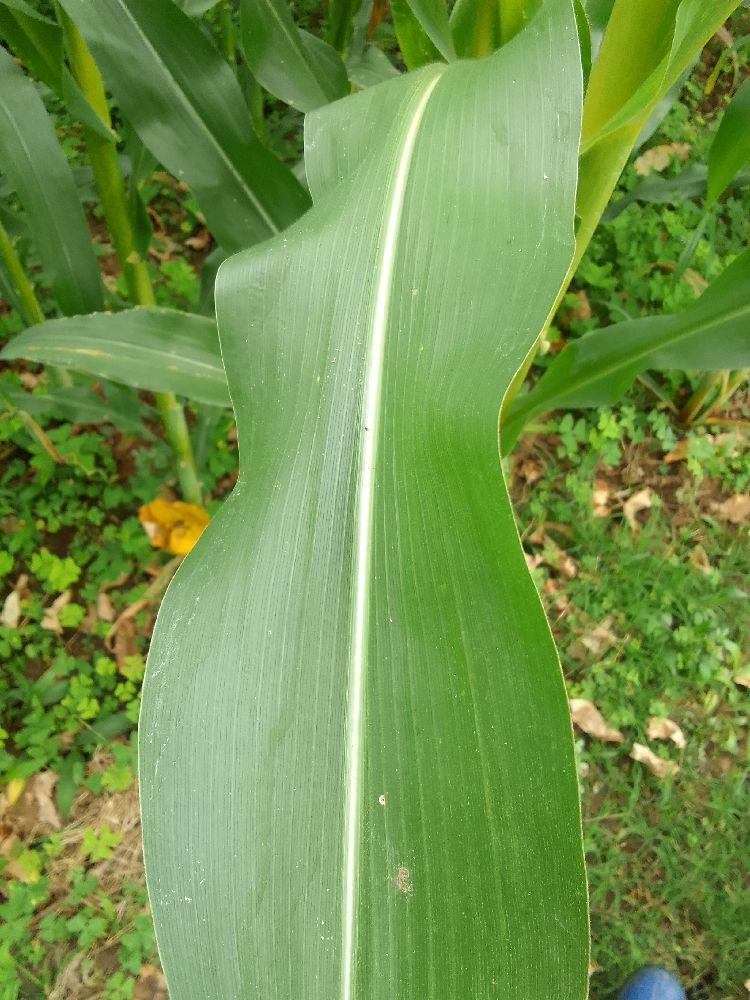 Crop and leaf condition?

maize, healthy
